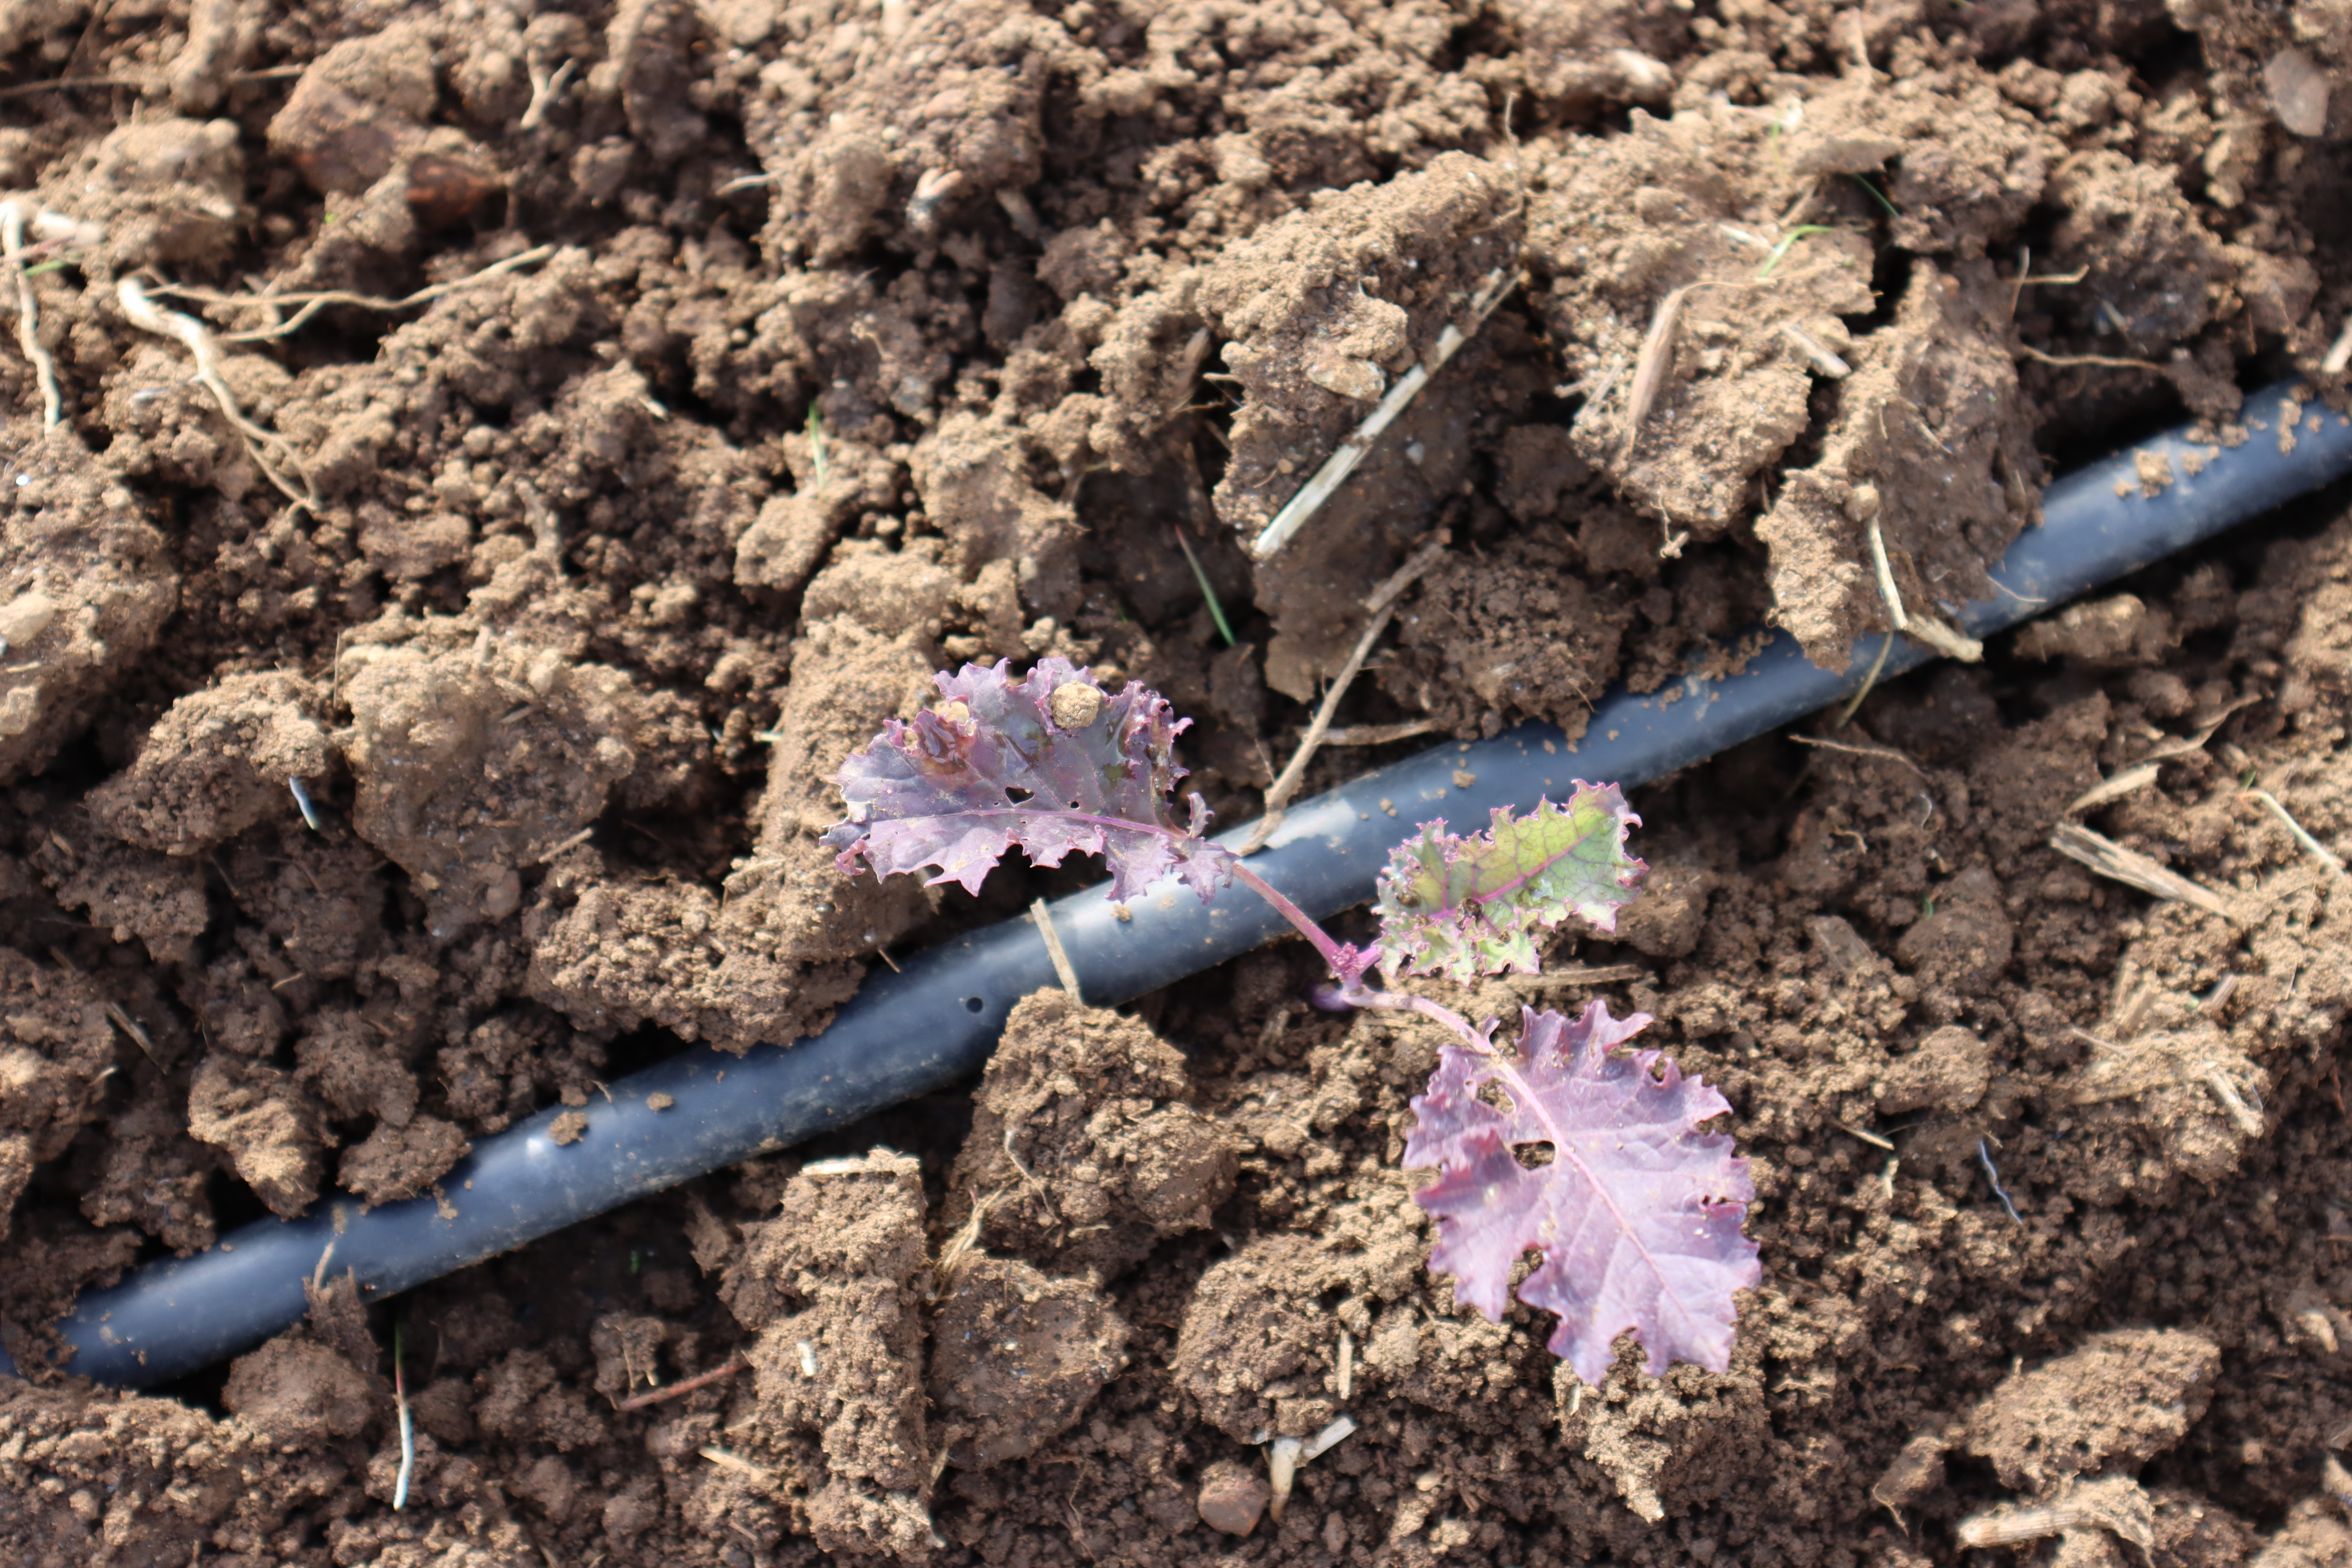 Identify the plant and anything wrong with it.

cabbage, phytophagous
